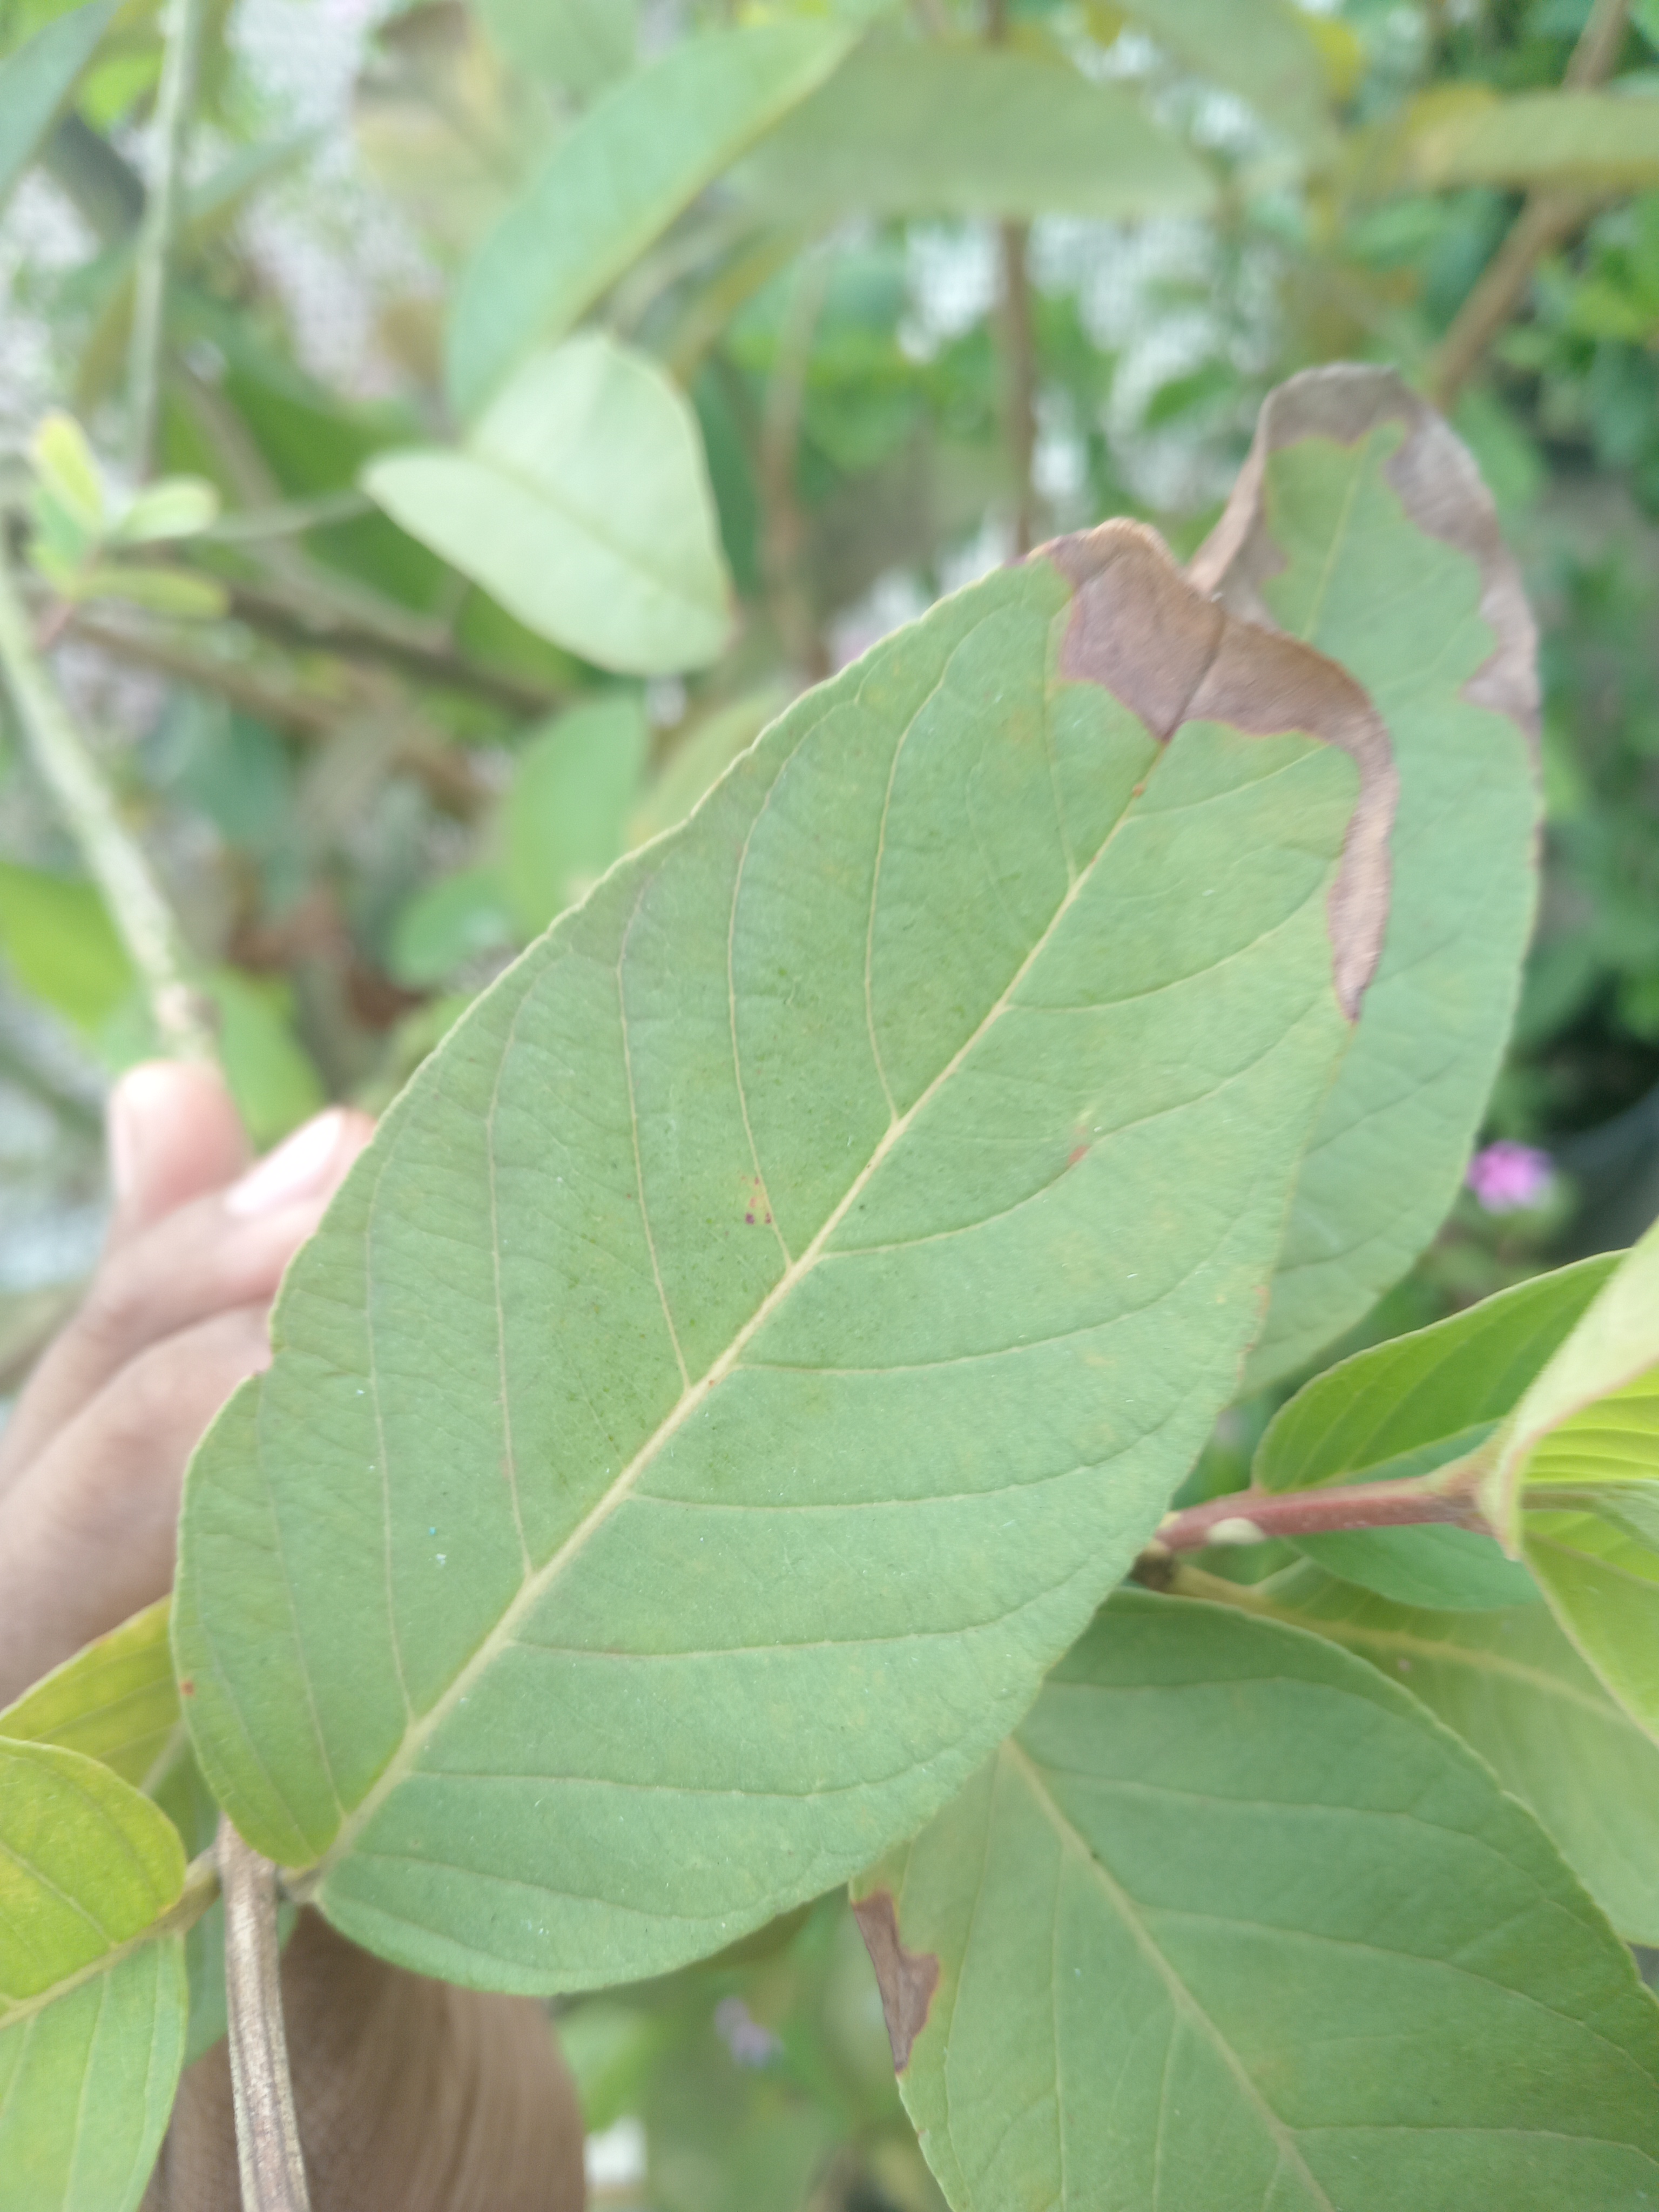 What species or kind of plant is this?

guava
